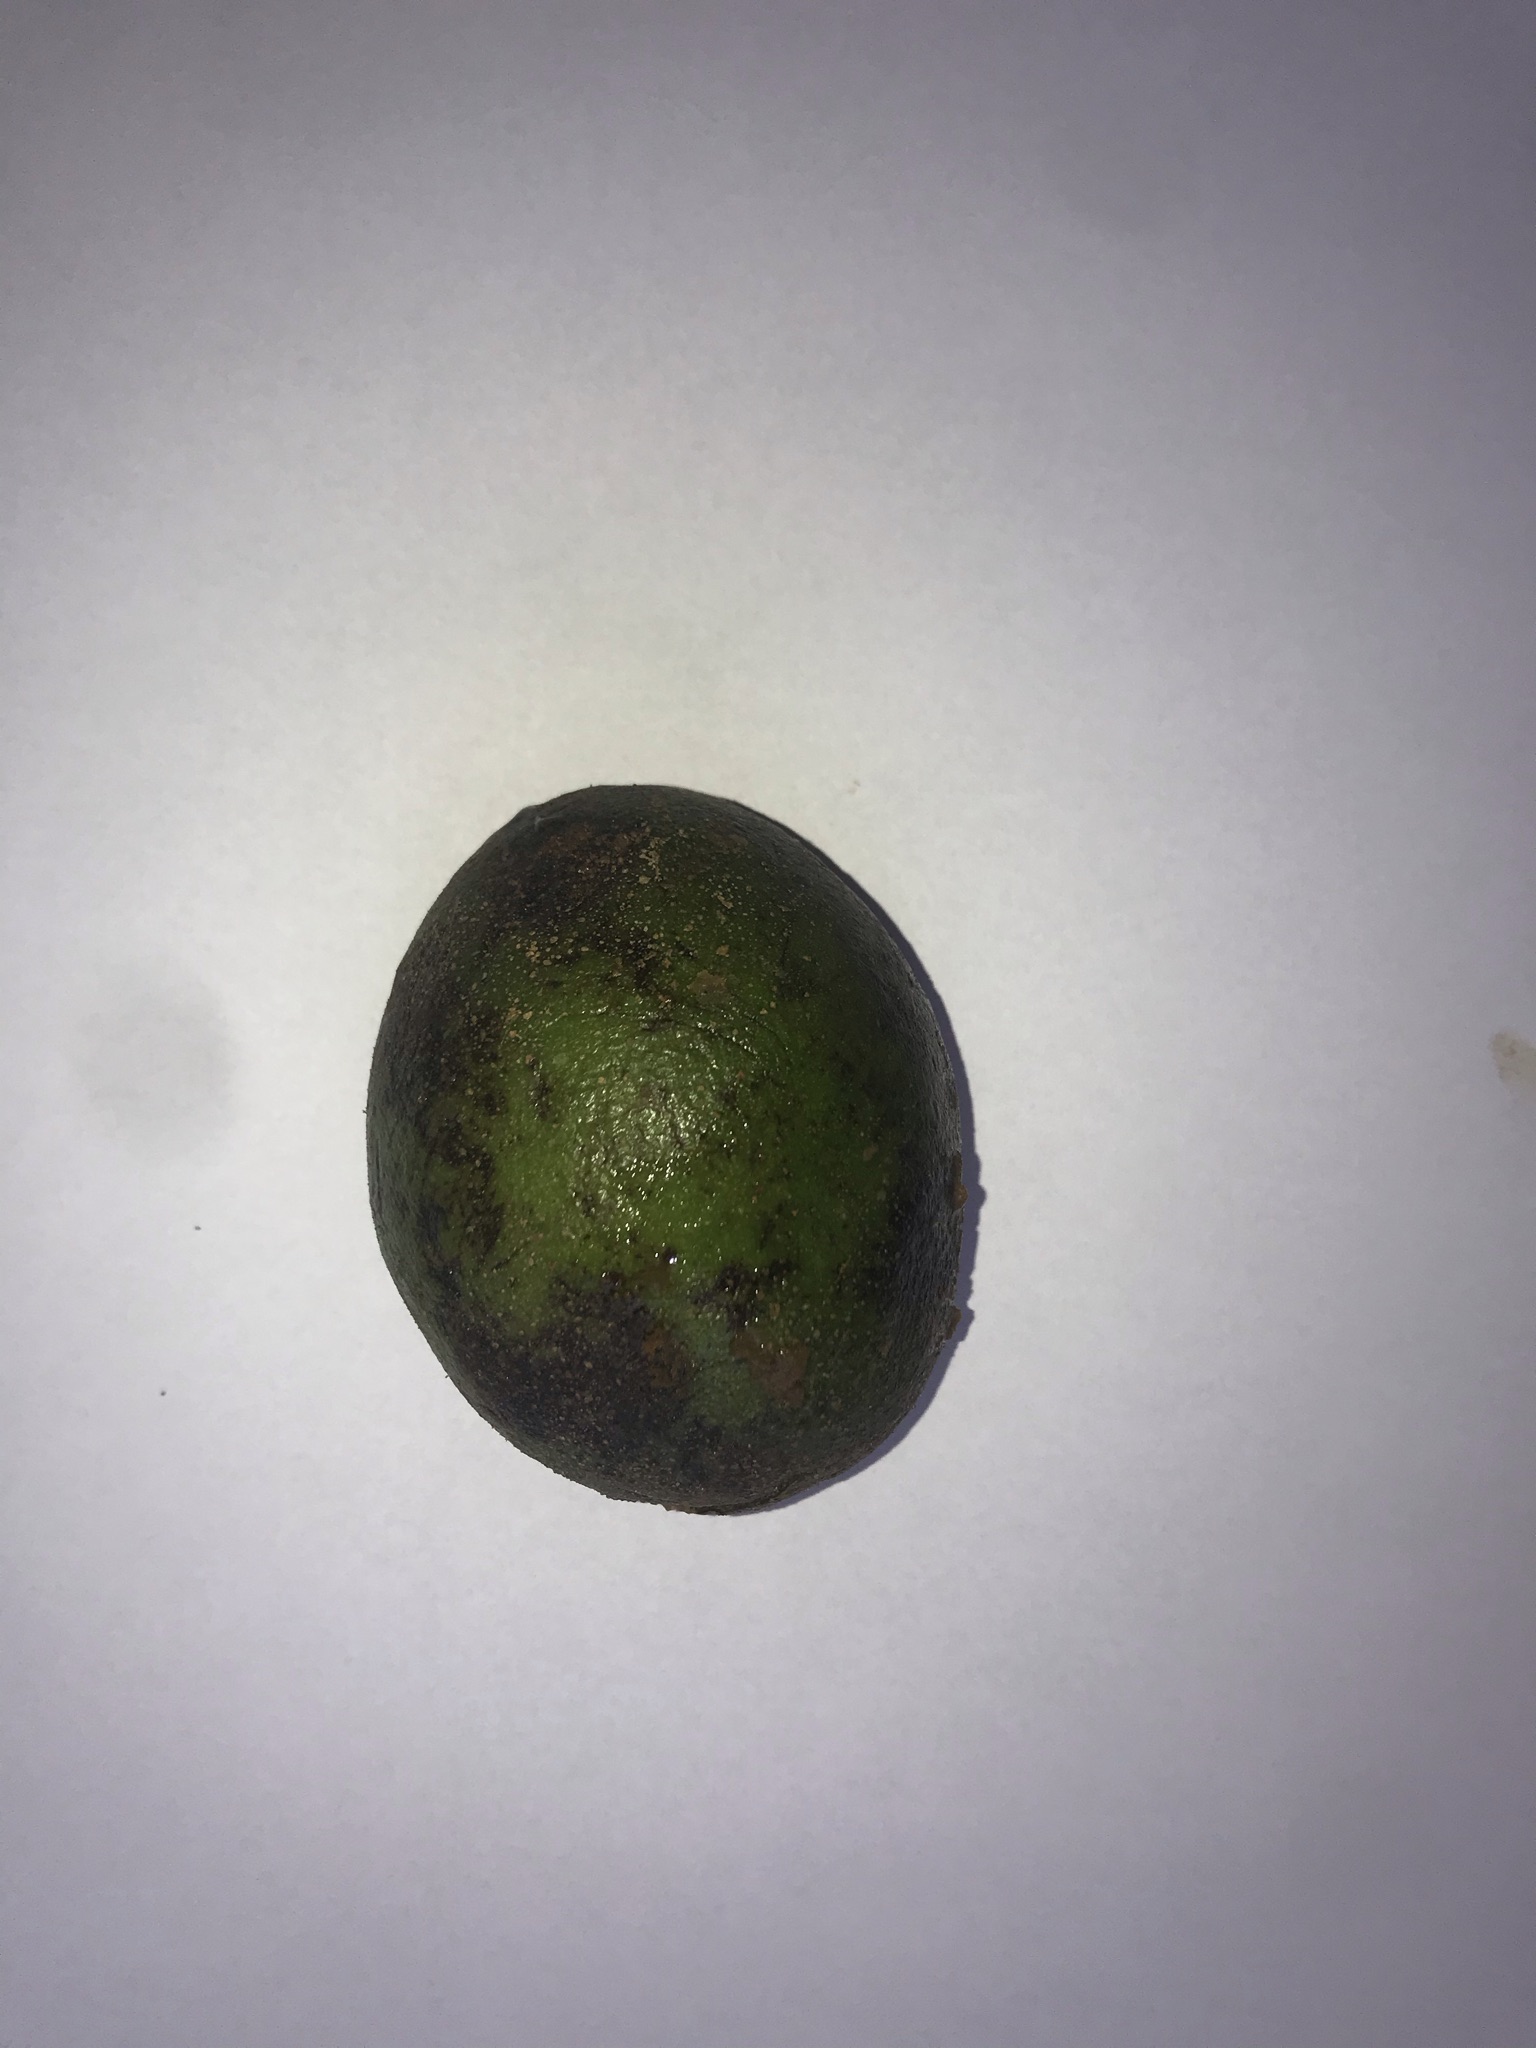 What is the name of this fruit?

pequi
